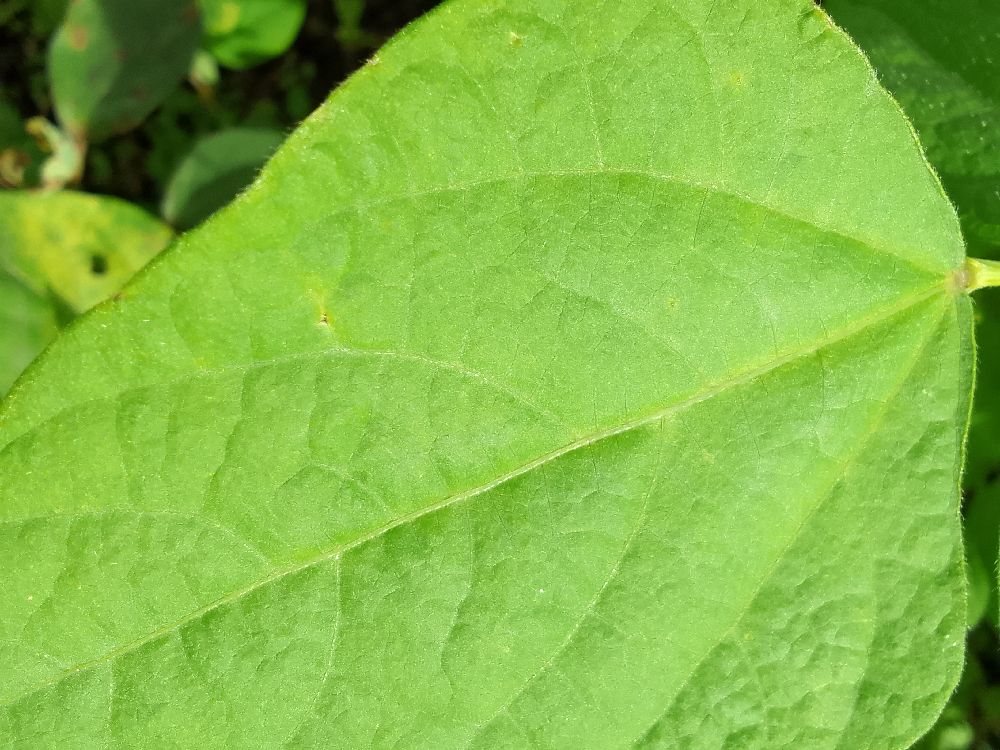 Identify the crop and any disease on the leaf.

common bean, healthy
